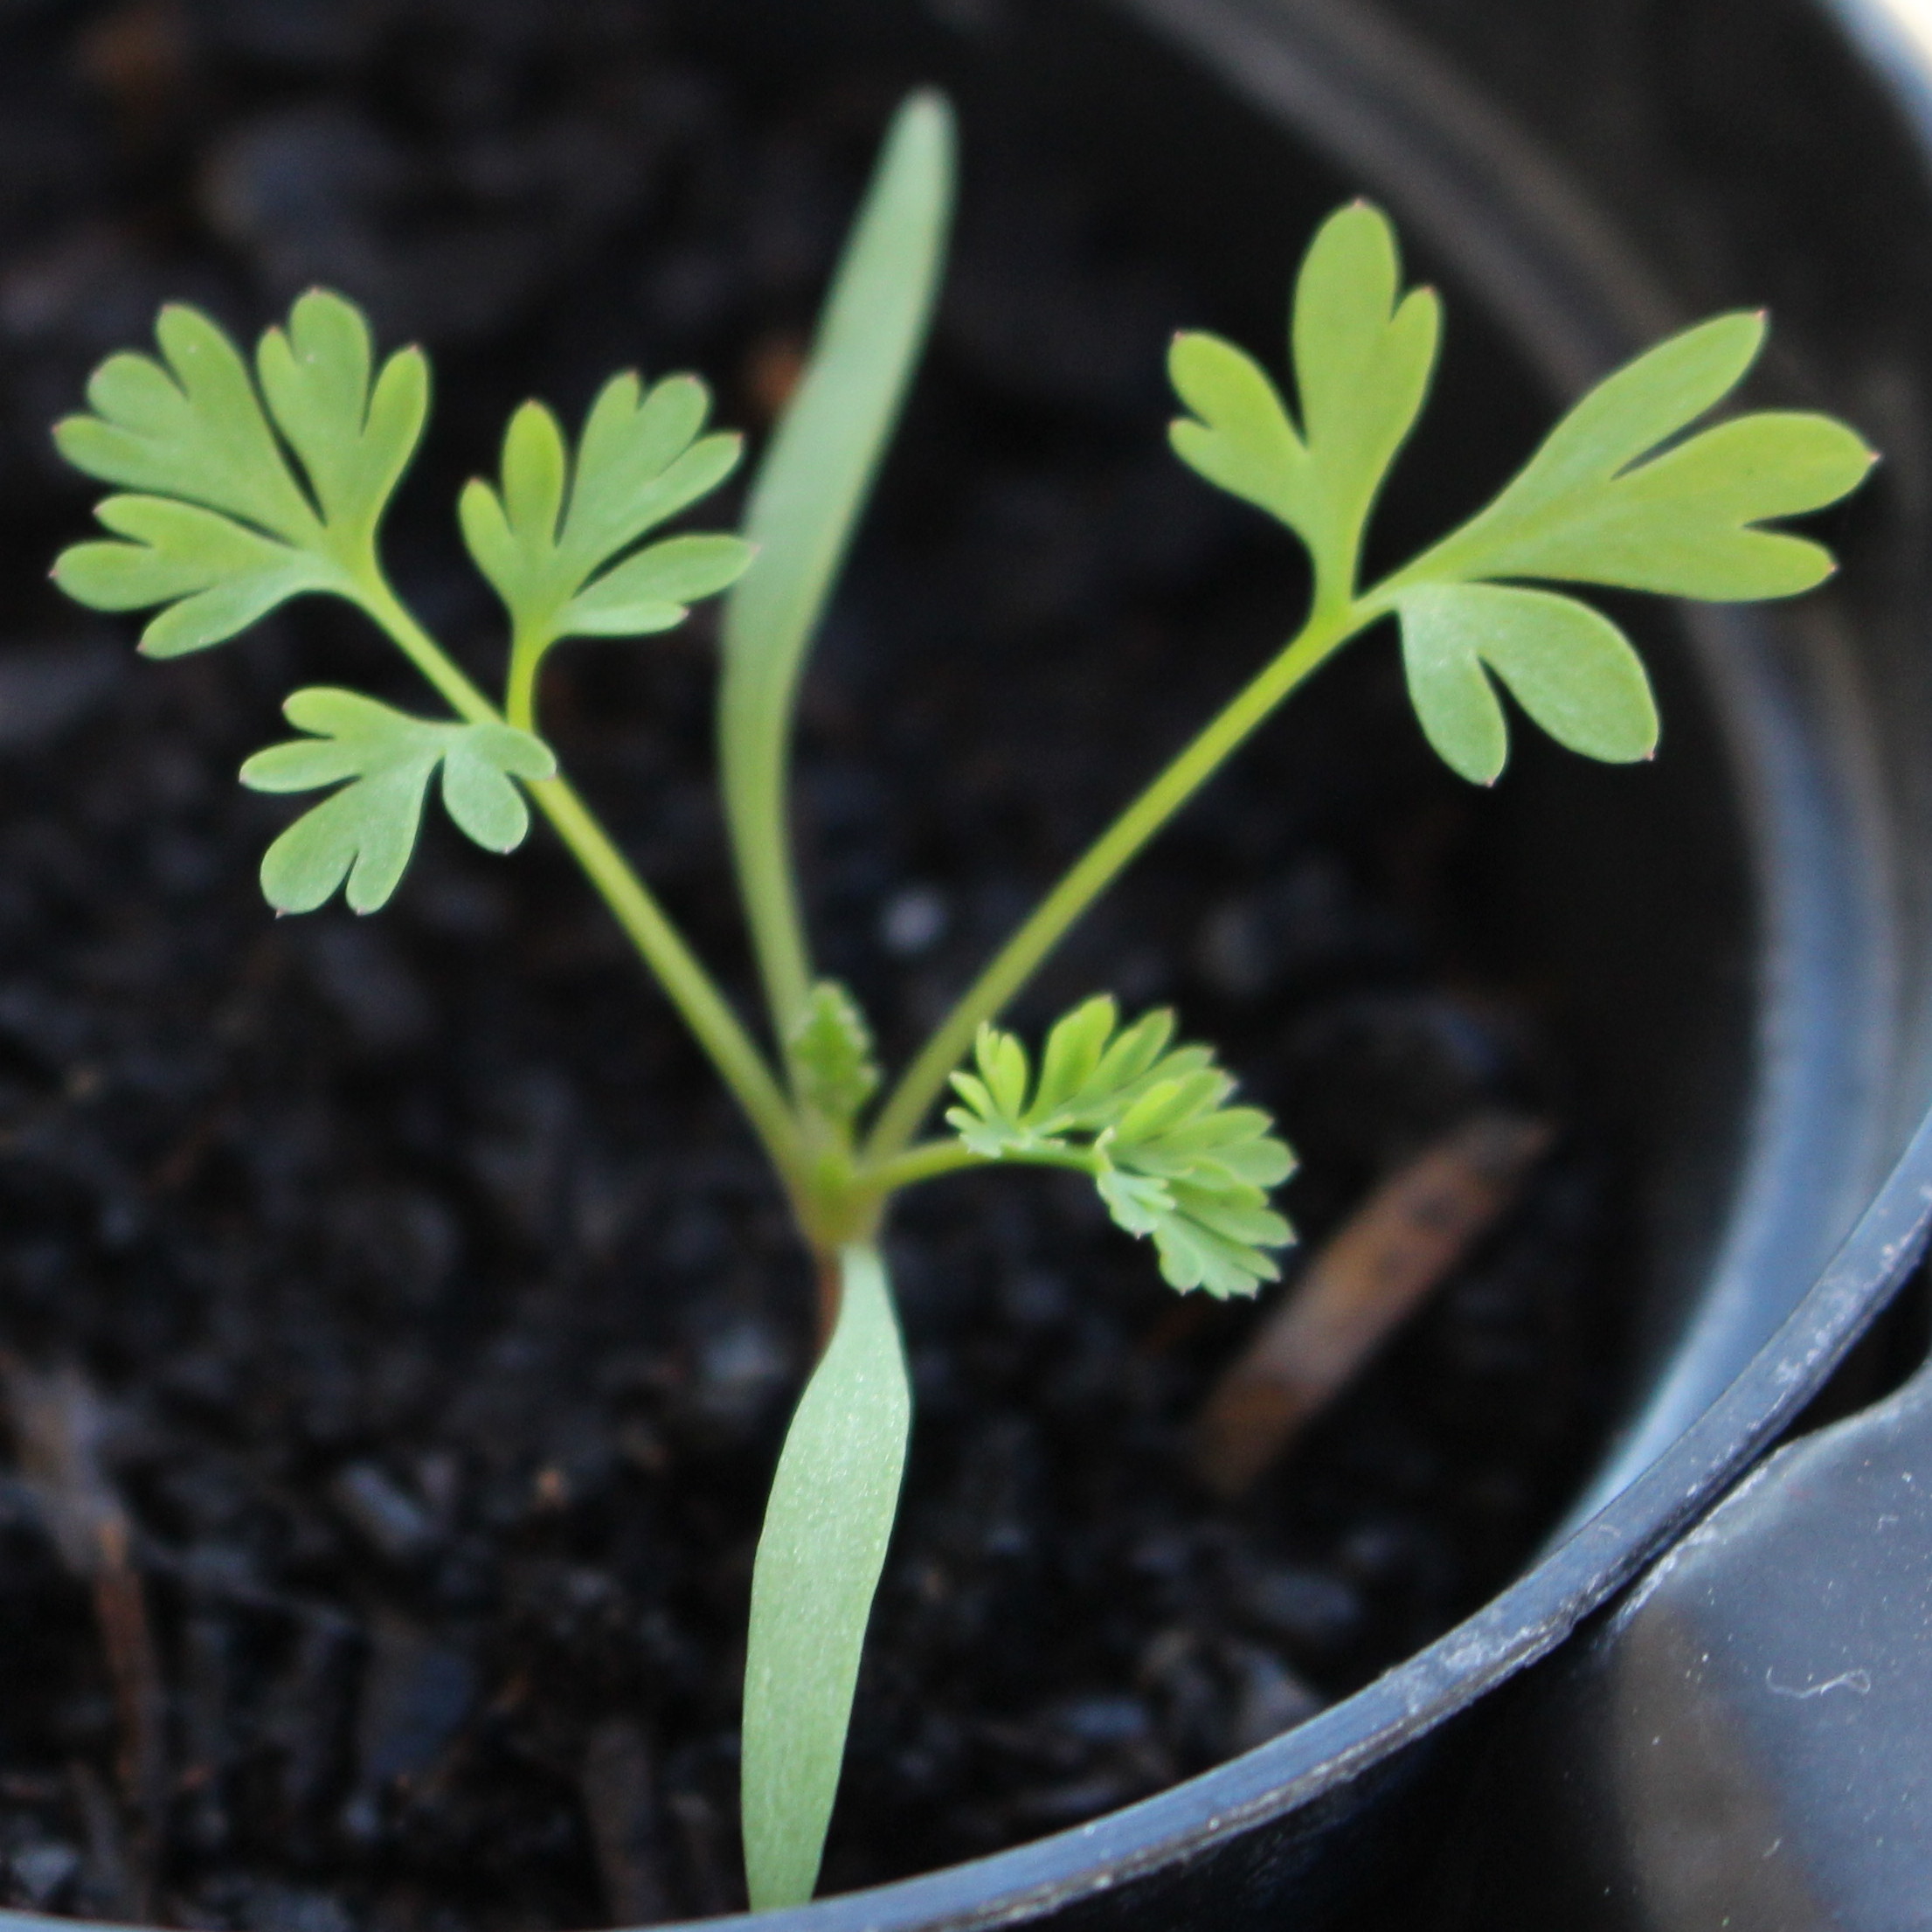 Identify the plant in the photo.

Fumaria officinalis
